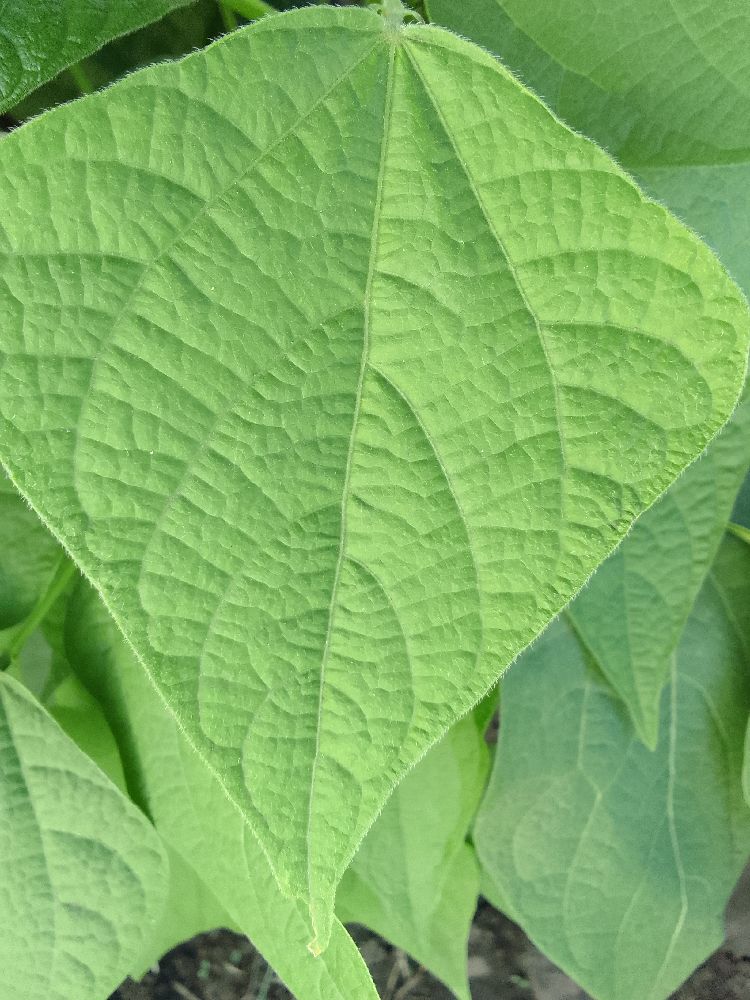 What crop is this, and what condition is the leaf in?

common bean, healthy
